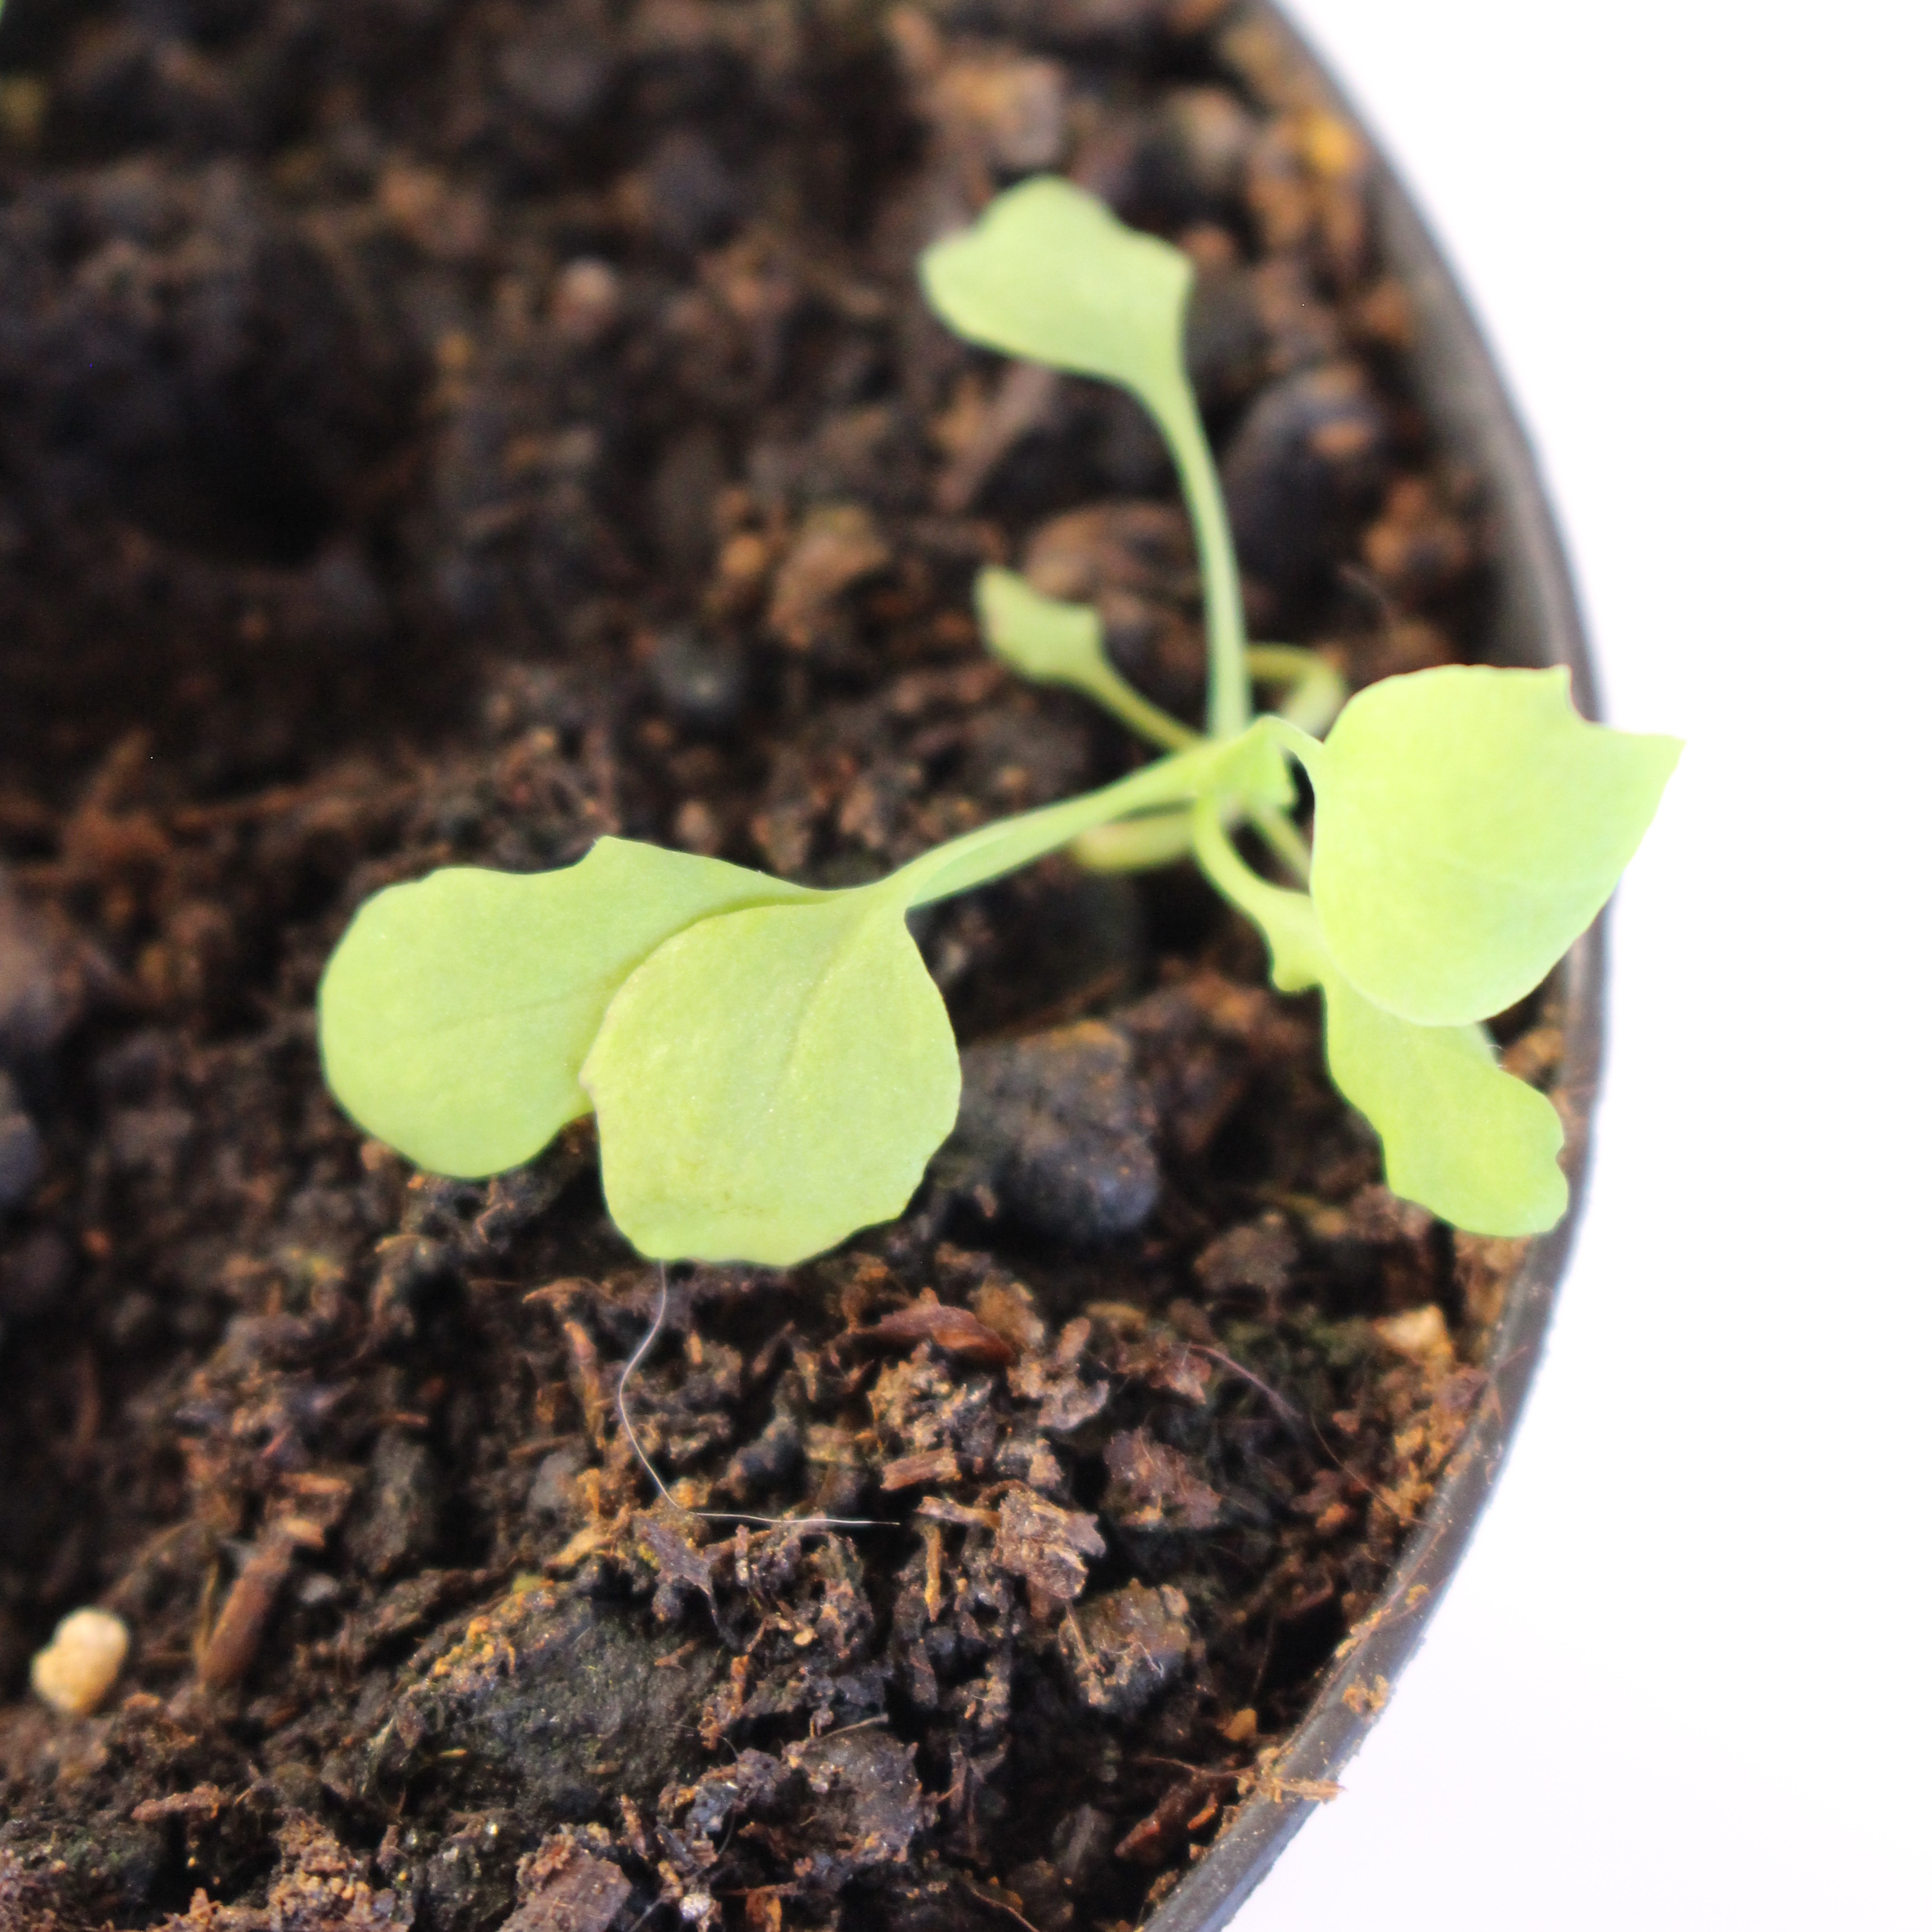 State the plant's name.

Papaver rhoeas
